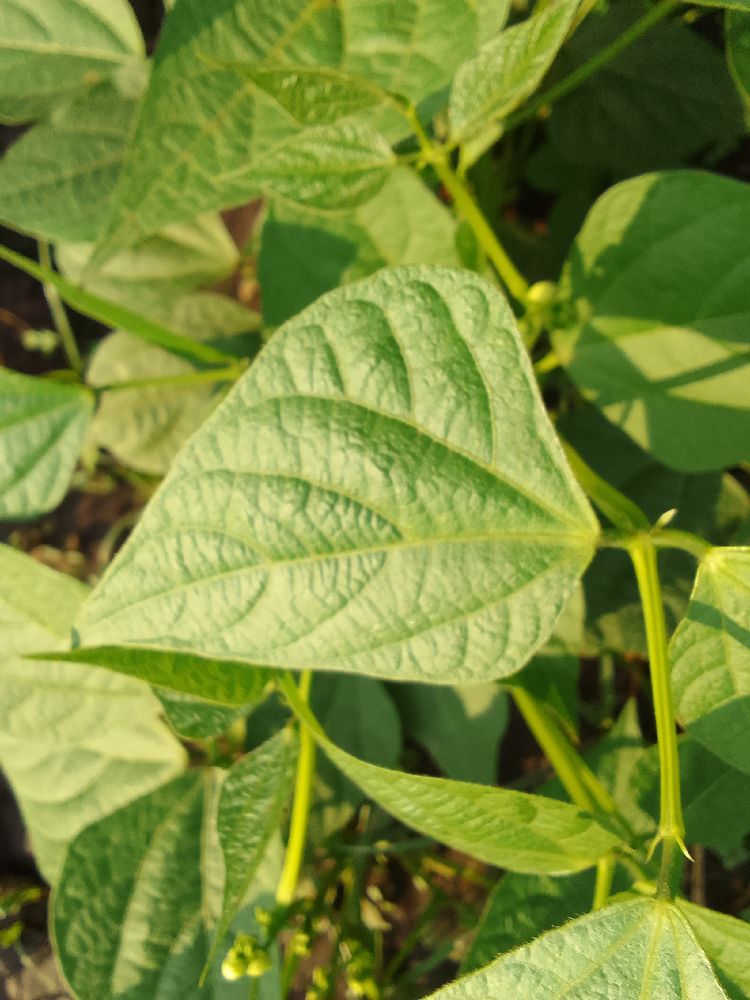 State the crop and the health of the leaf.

common bean, healthy
